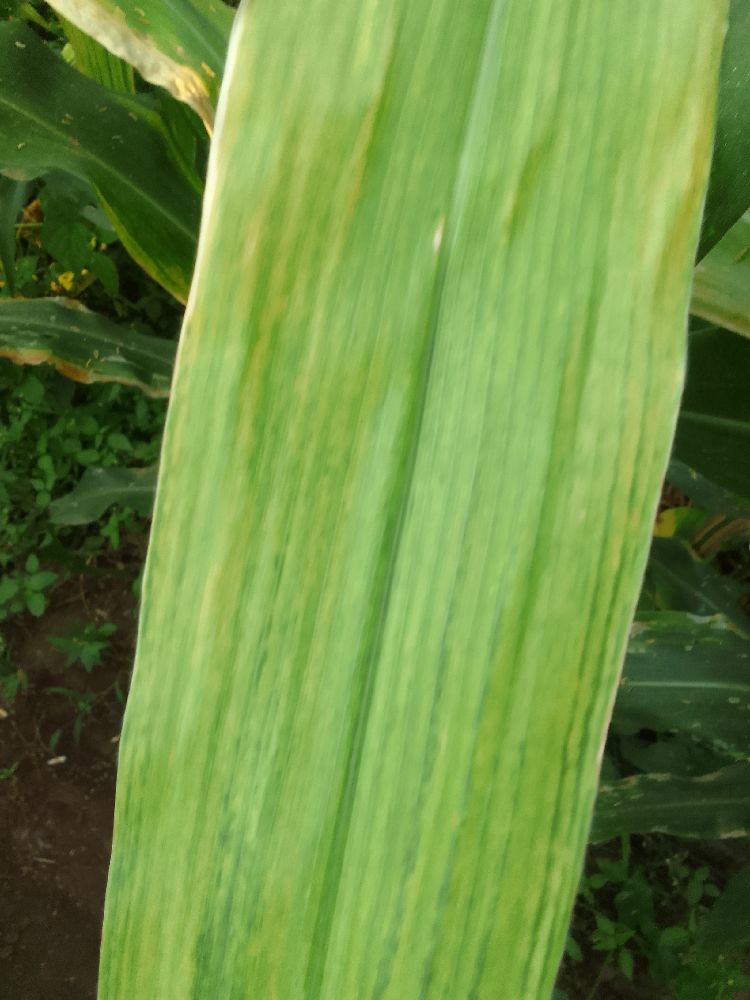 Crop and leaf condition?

maize, maize lethal necrosis
